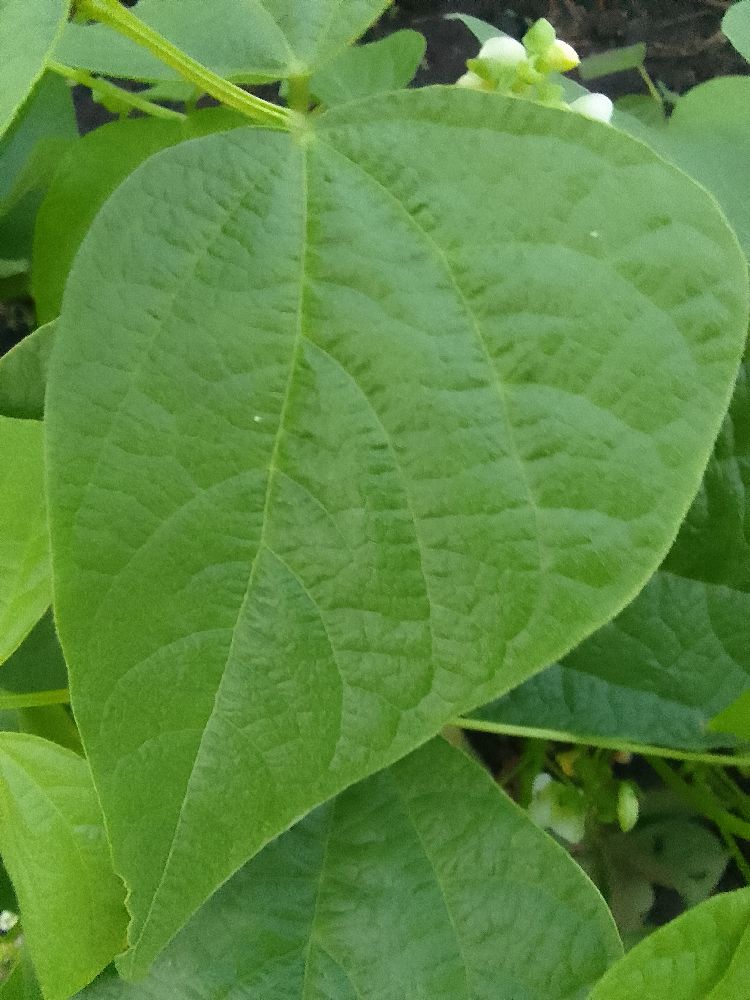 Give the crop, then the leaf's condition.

common bean, healthy
